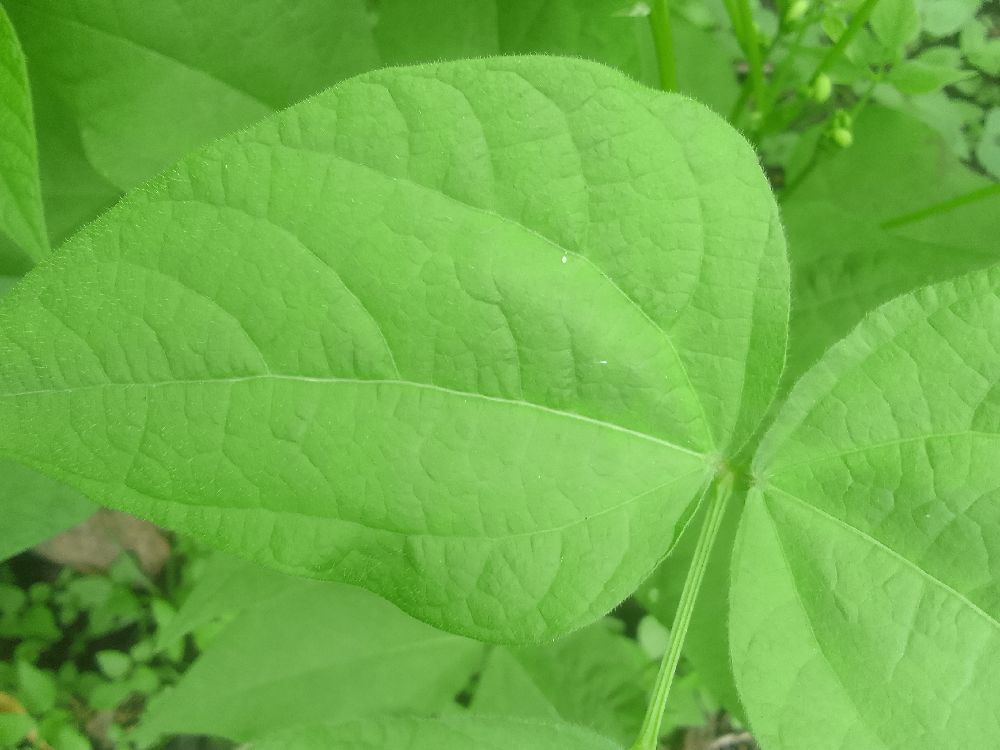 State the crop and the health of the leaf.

common bean, healthy
